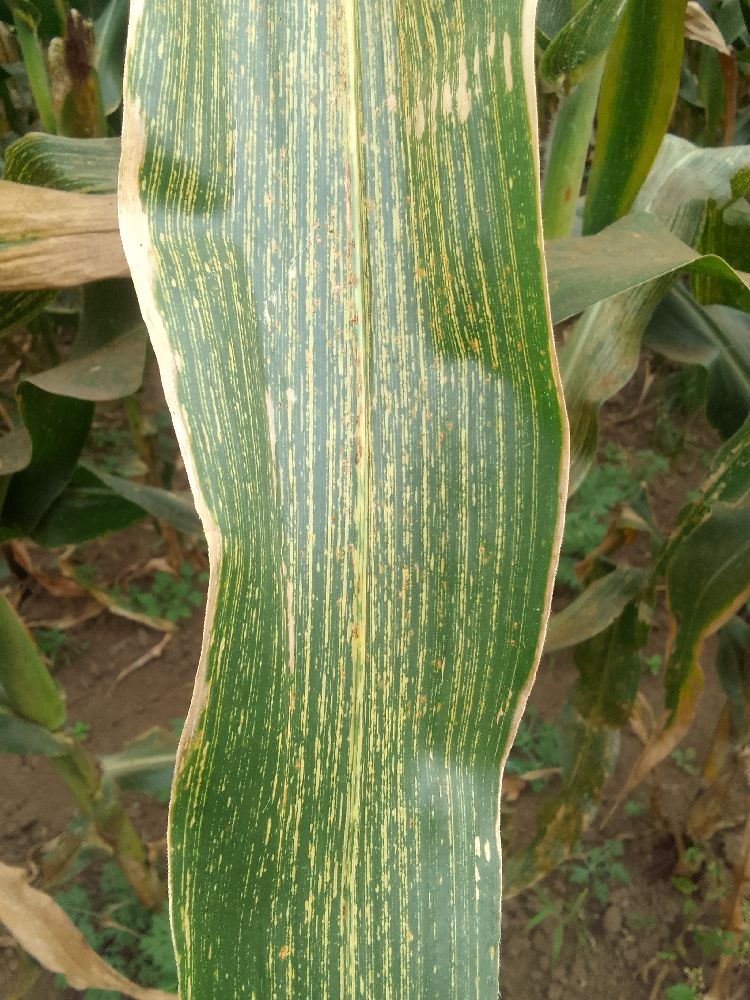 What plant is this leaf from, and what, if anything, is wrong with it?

maize, maize streak virus
